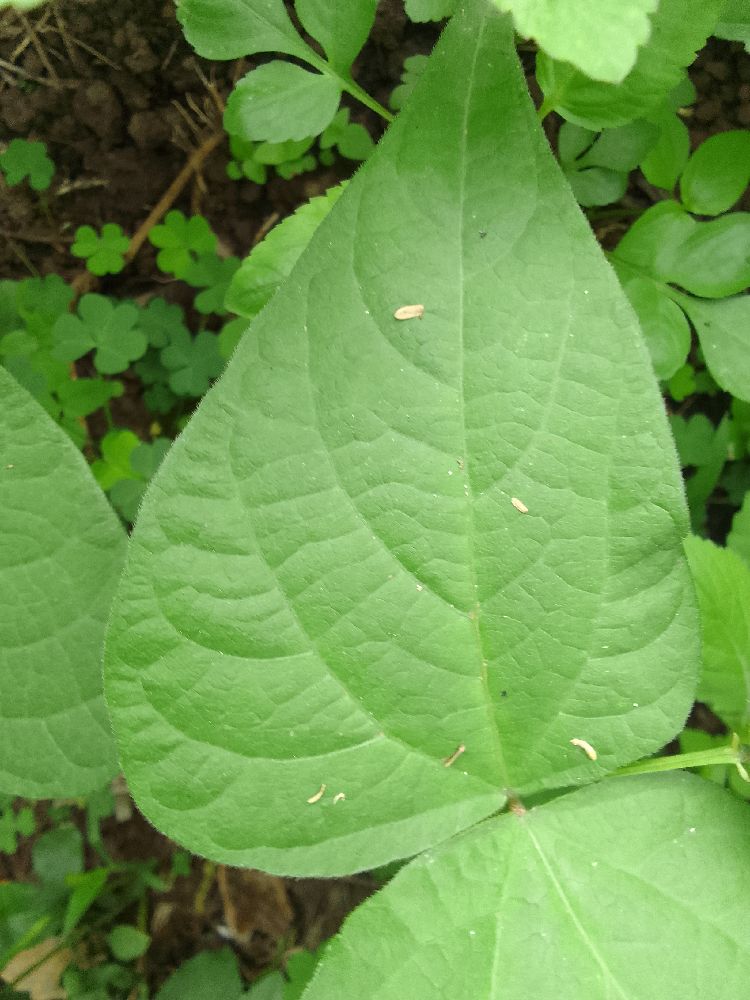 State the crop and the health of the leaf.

common bean, healthy
